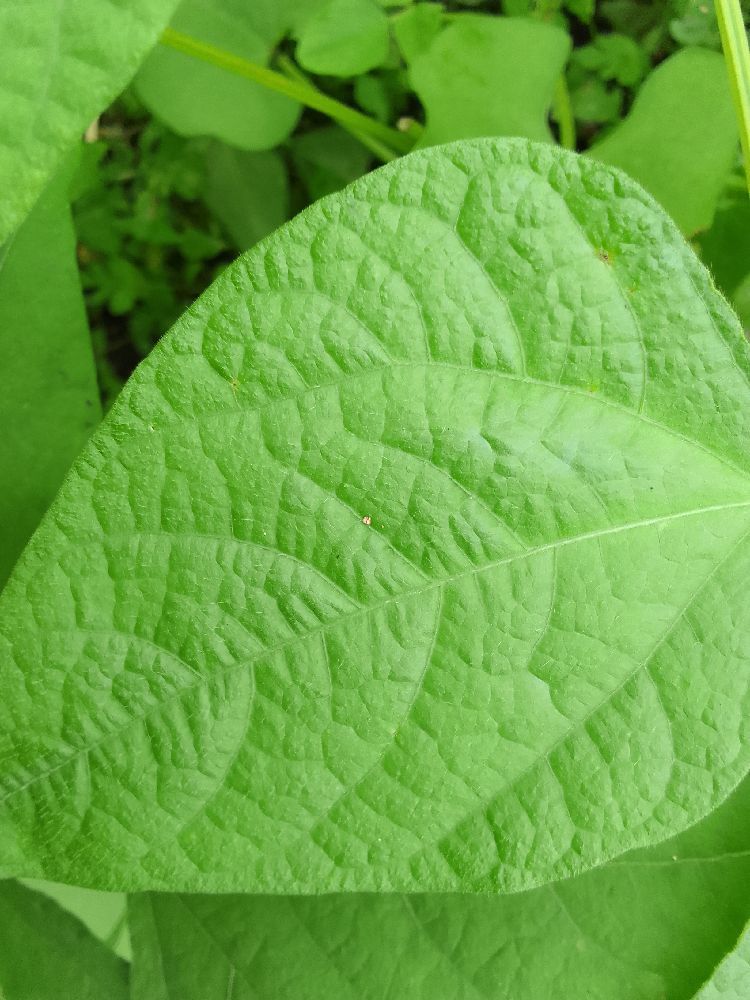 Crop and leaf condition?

common bean, healthy
